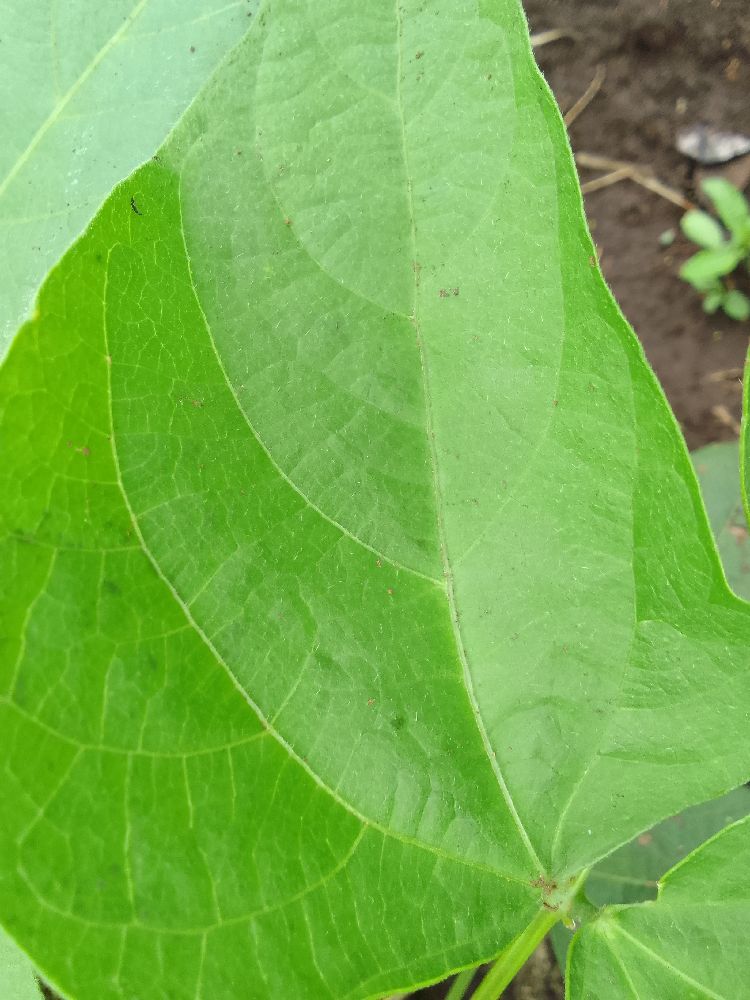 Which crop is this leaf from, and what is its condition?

common bean, healthy
